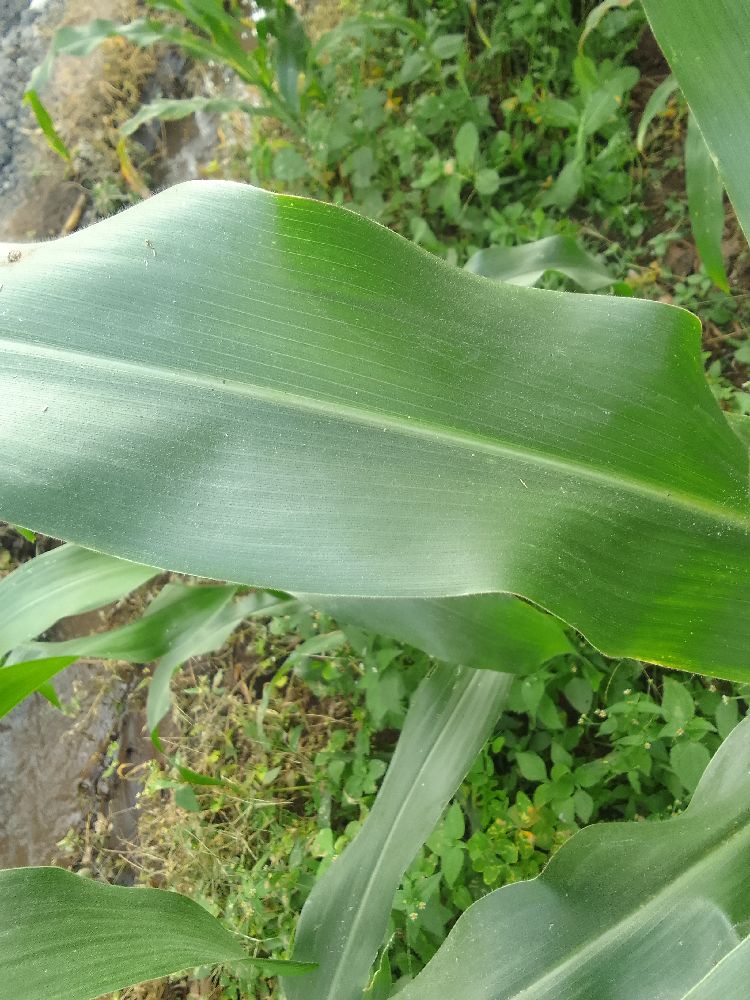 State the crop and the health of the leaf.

maize, healthy
